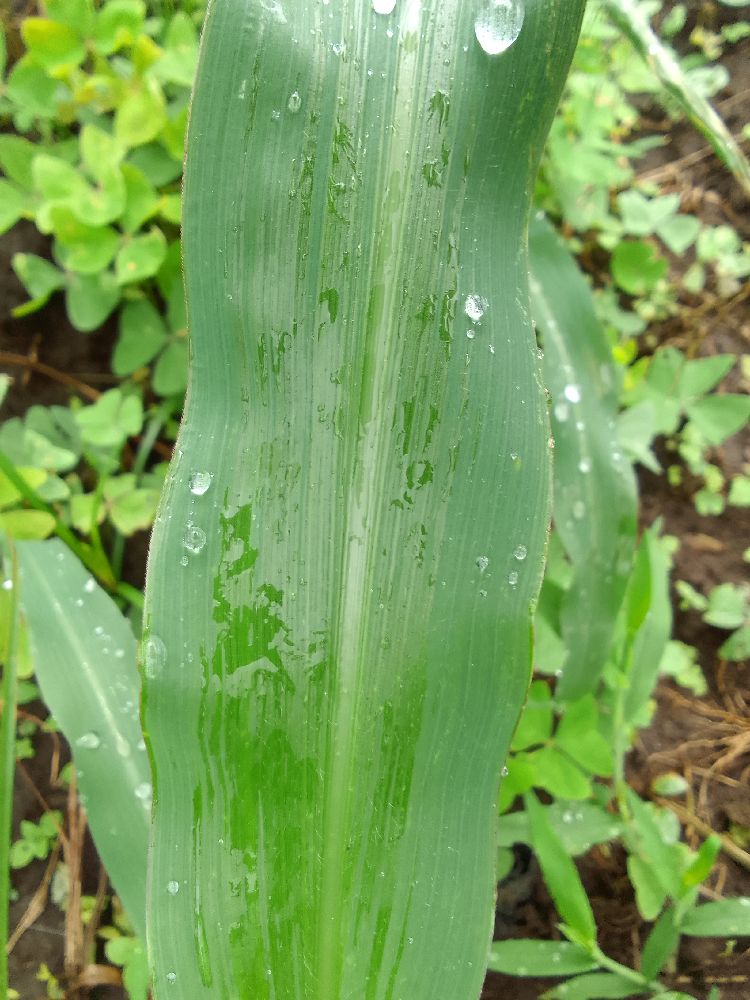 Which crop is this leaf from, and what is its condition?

maize, healthy
